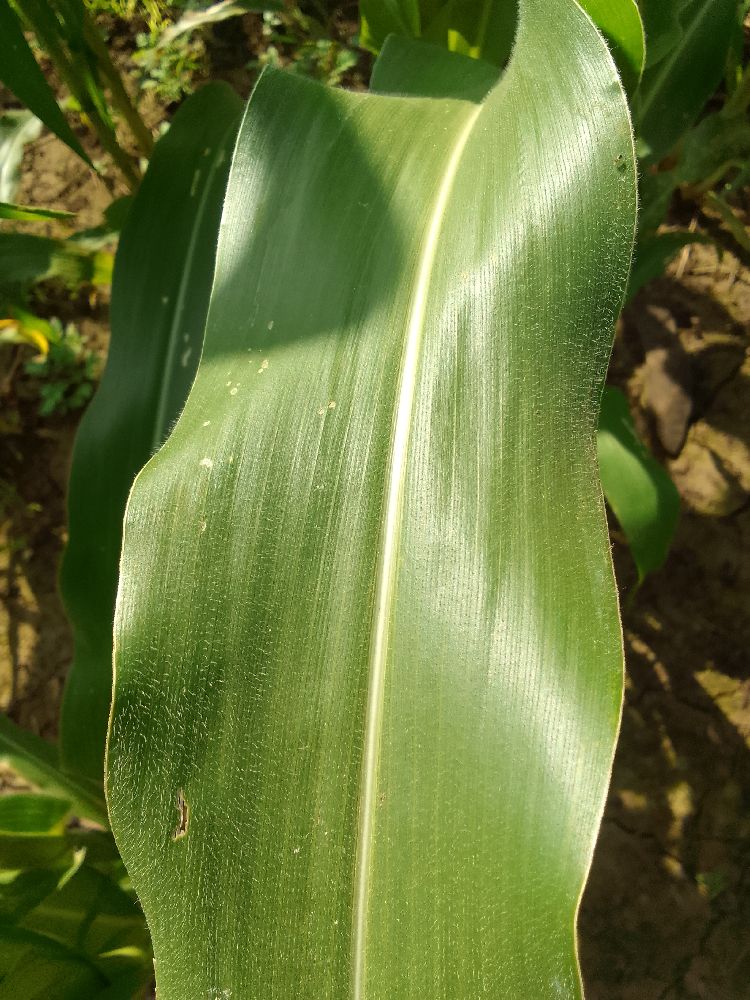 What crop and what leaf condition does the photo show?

maize, healthy
